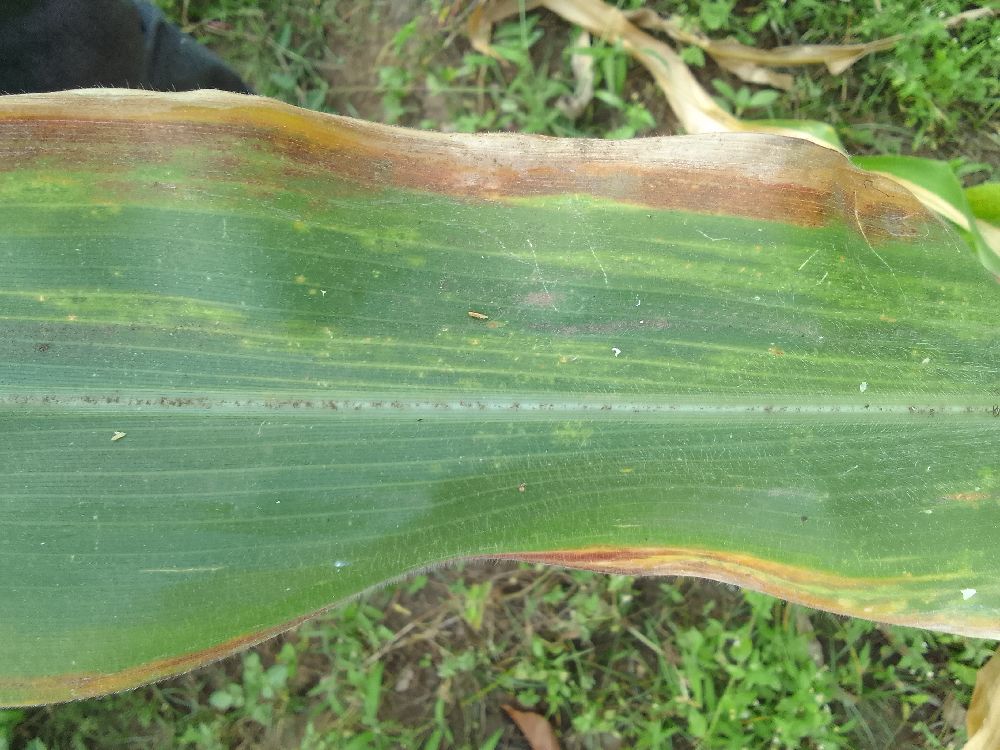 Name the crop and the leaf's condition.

maize, maize lethal necrosis
